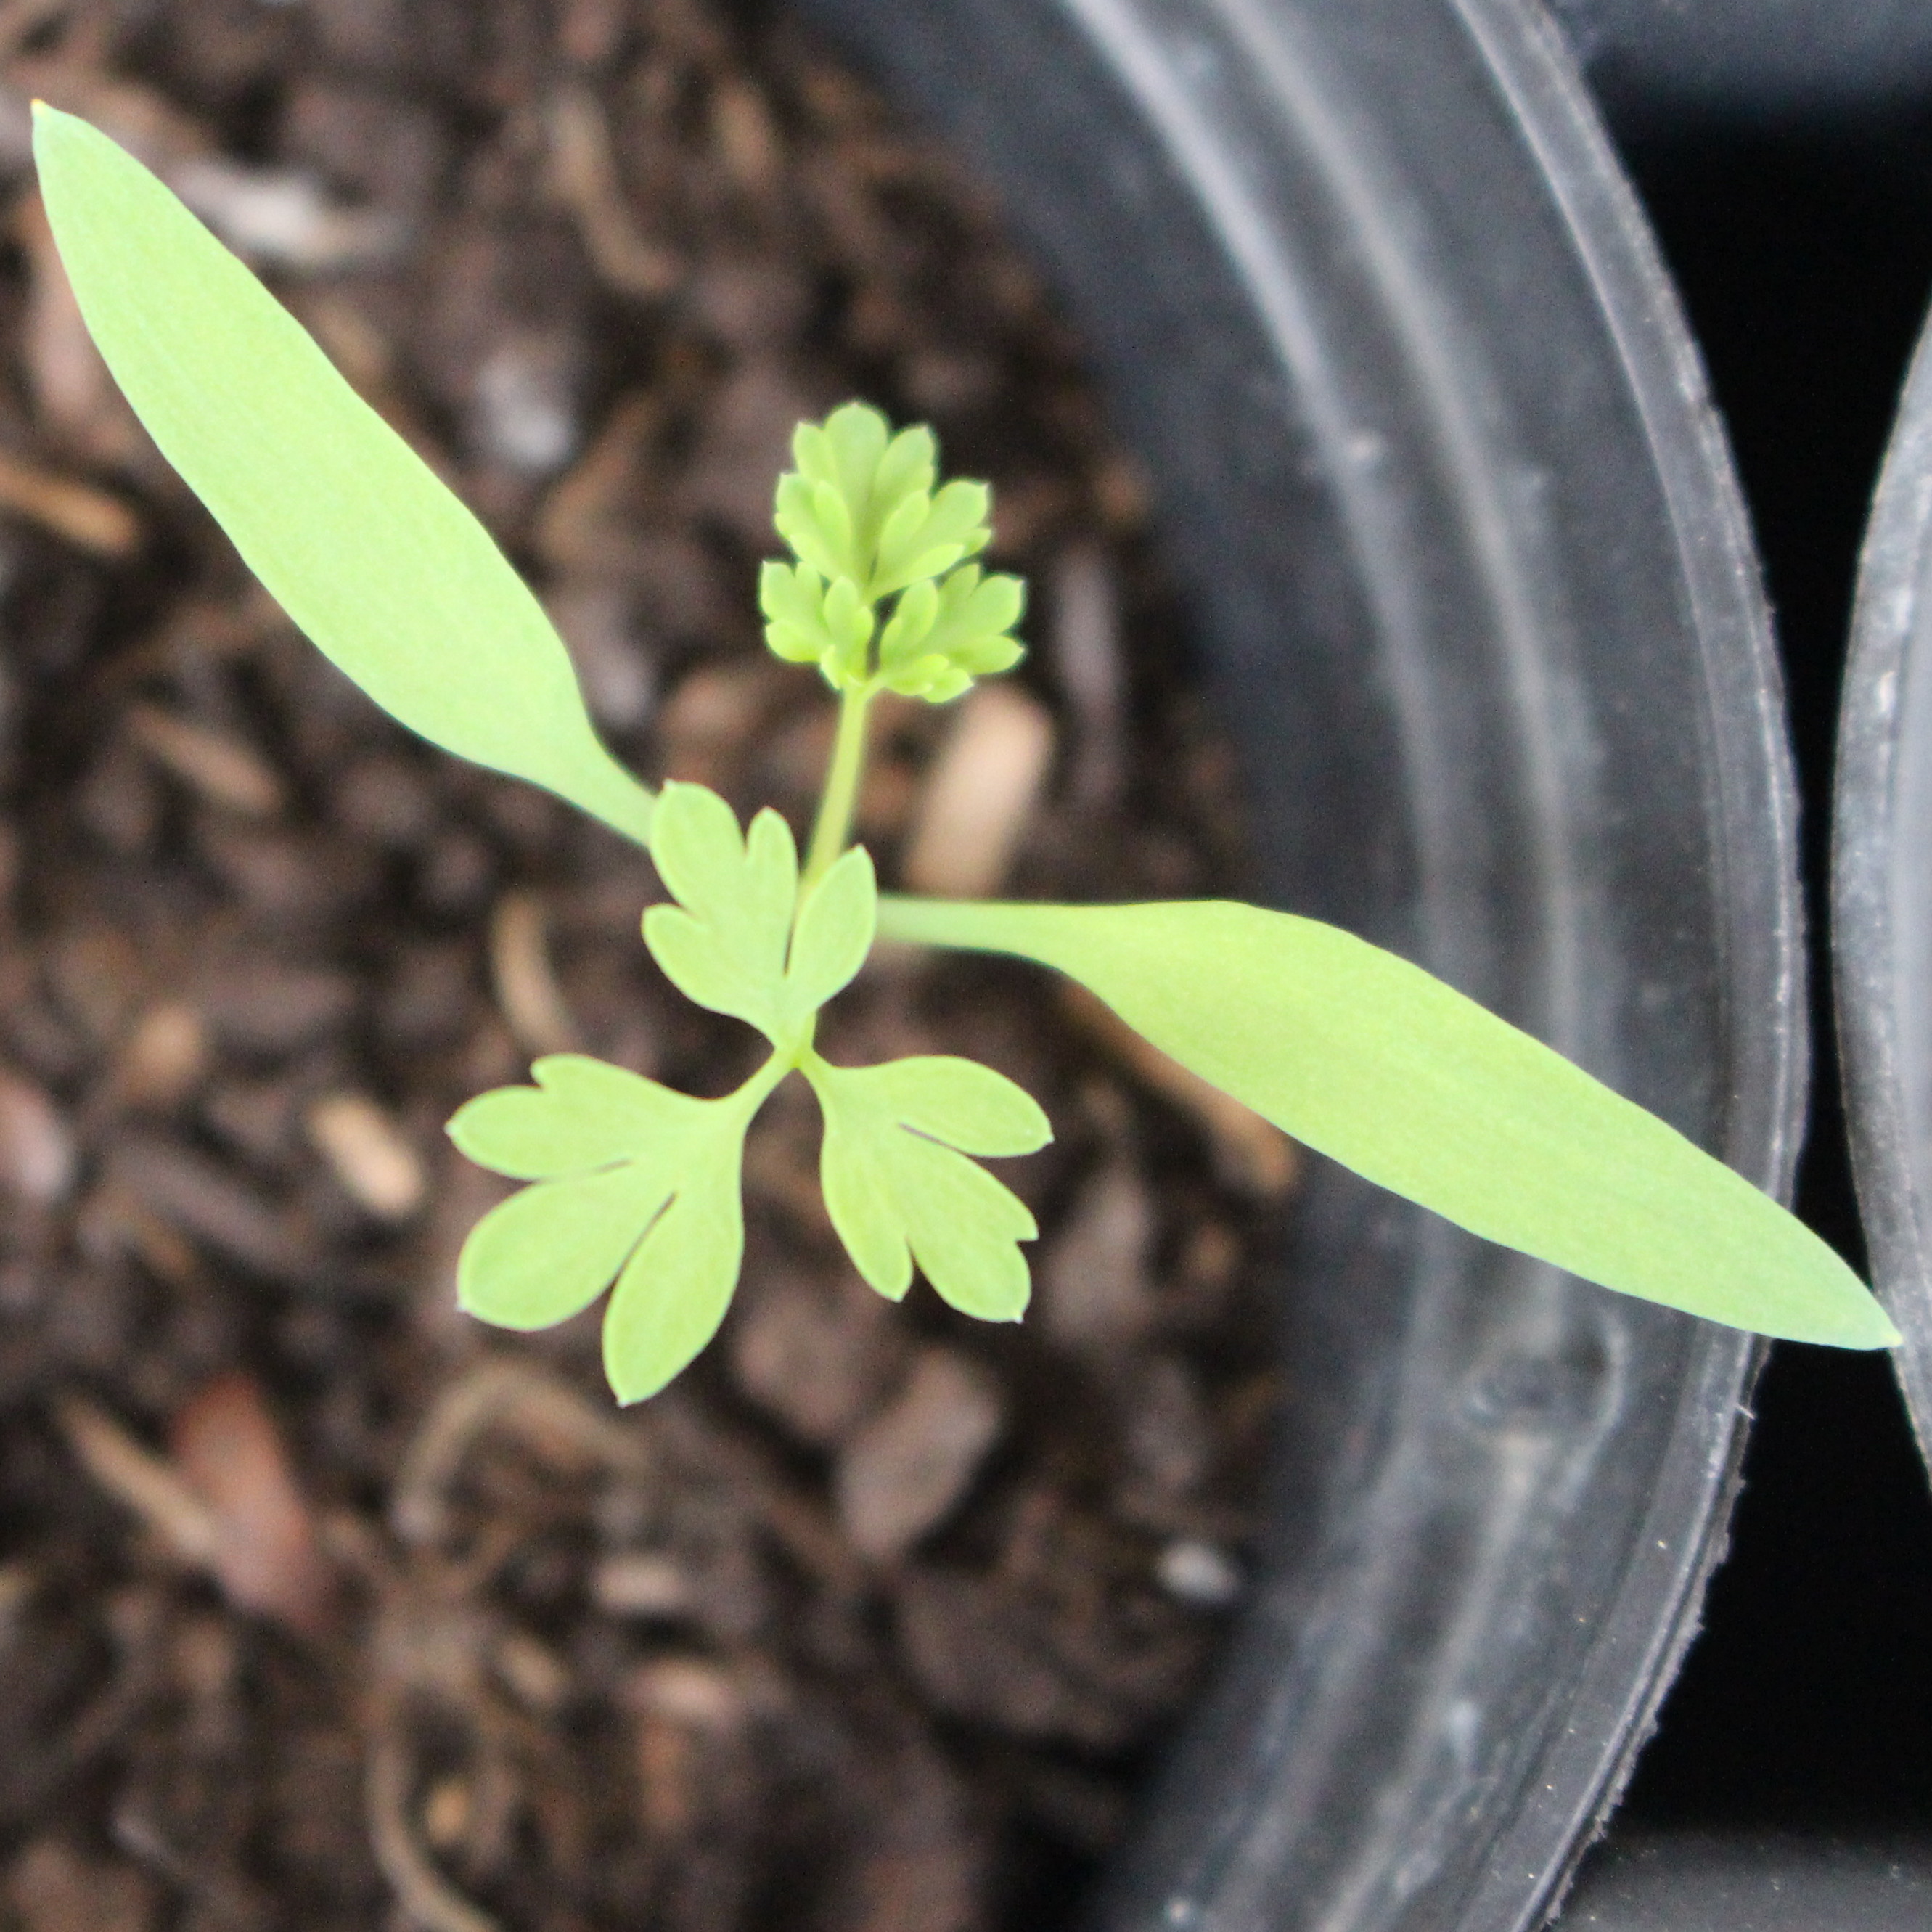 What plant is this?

Fumaria officinalis
